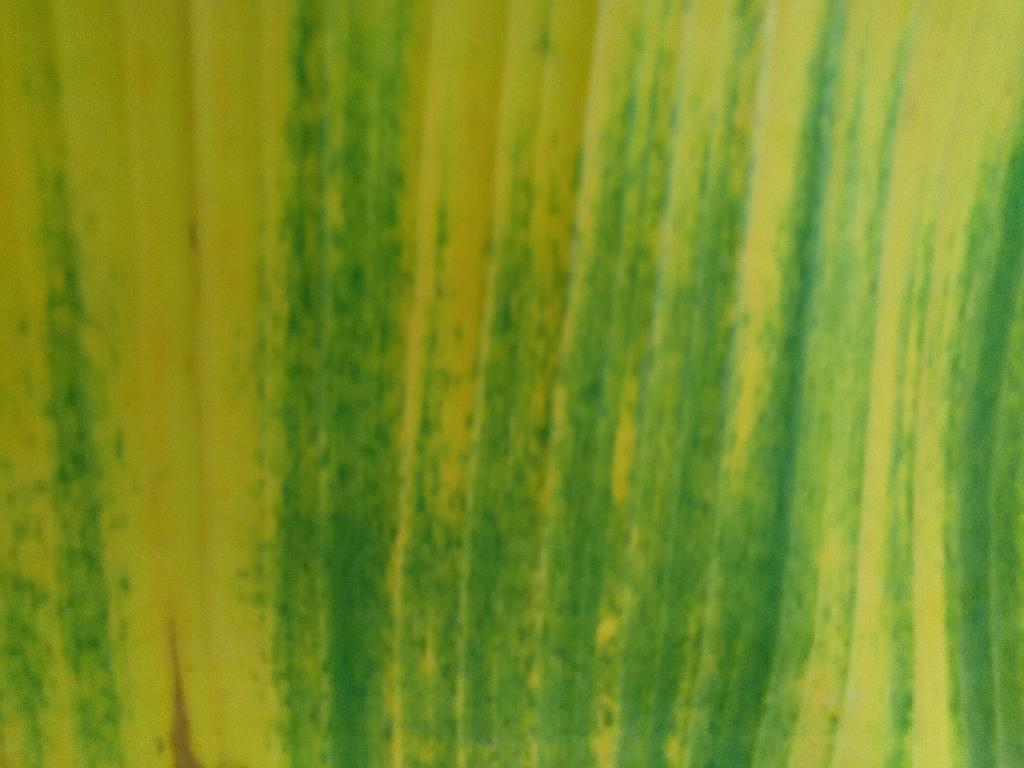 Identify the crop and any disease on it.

banana, fusarium wilt race 1
